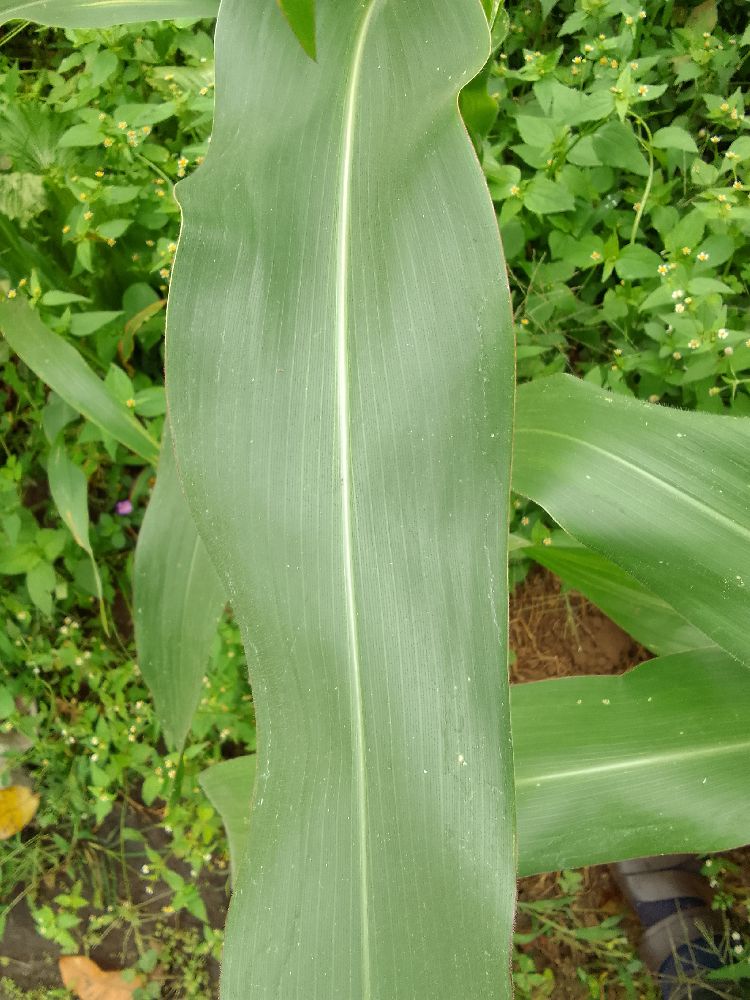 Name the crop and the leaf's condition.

maize, healthy
